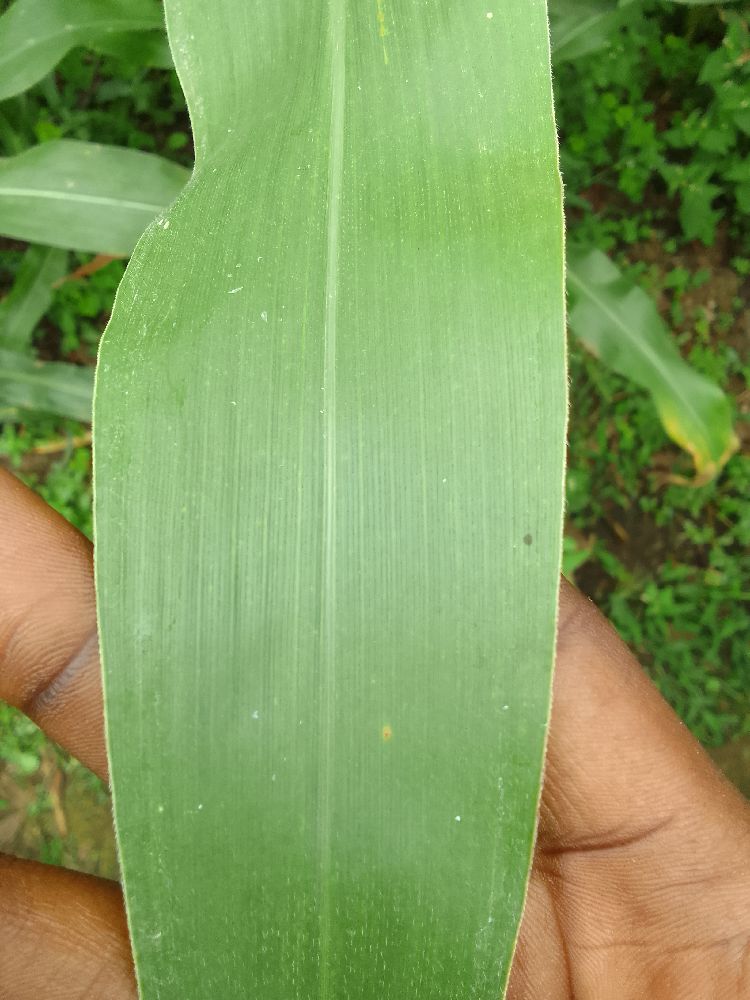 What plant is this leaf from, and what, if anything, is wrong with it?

maize, healthy
